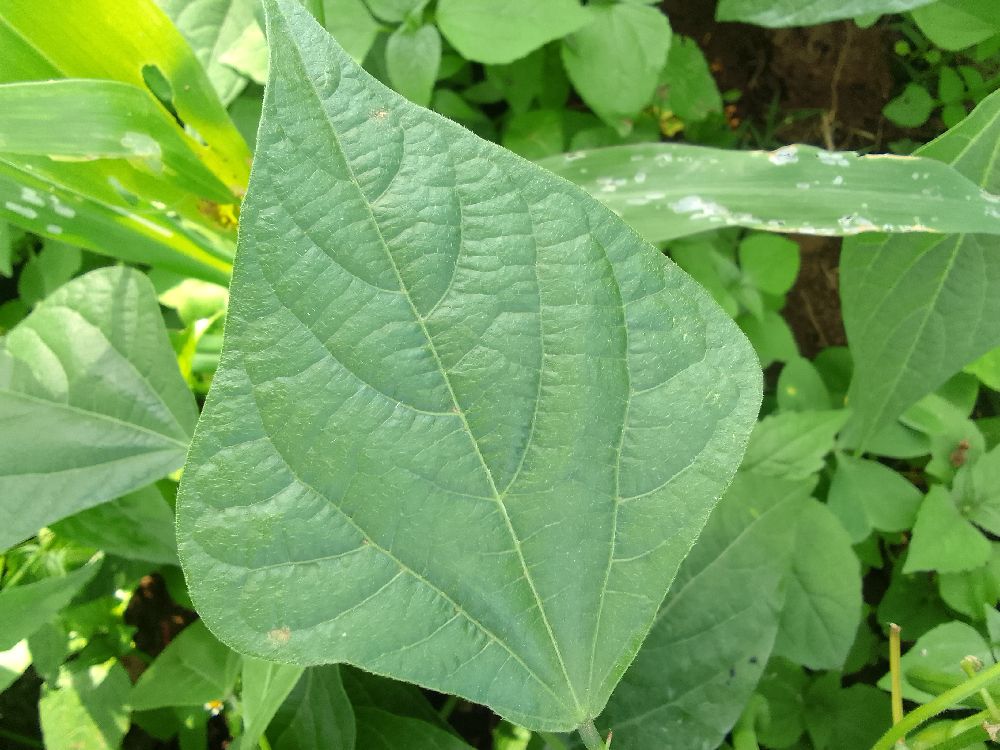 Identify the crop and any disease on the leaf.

common bean, healthy
